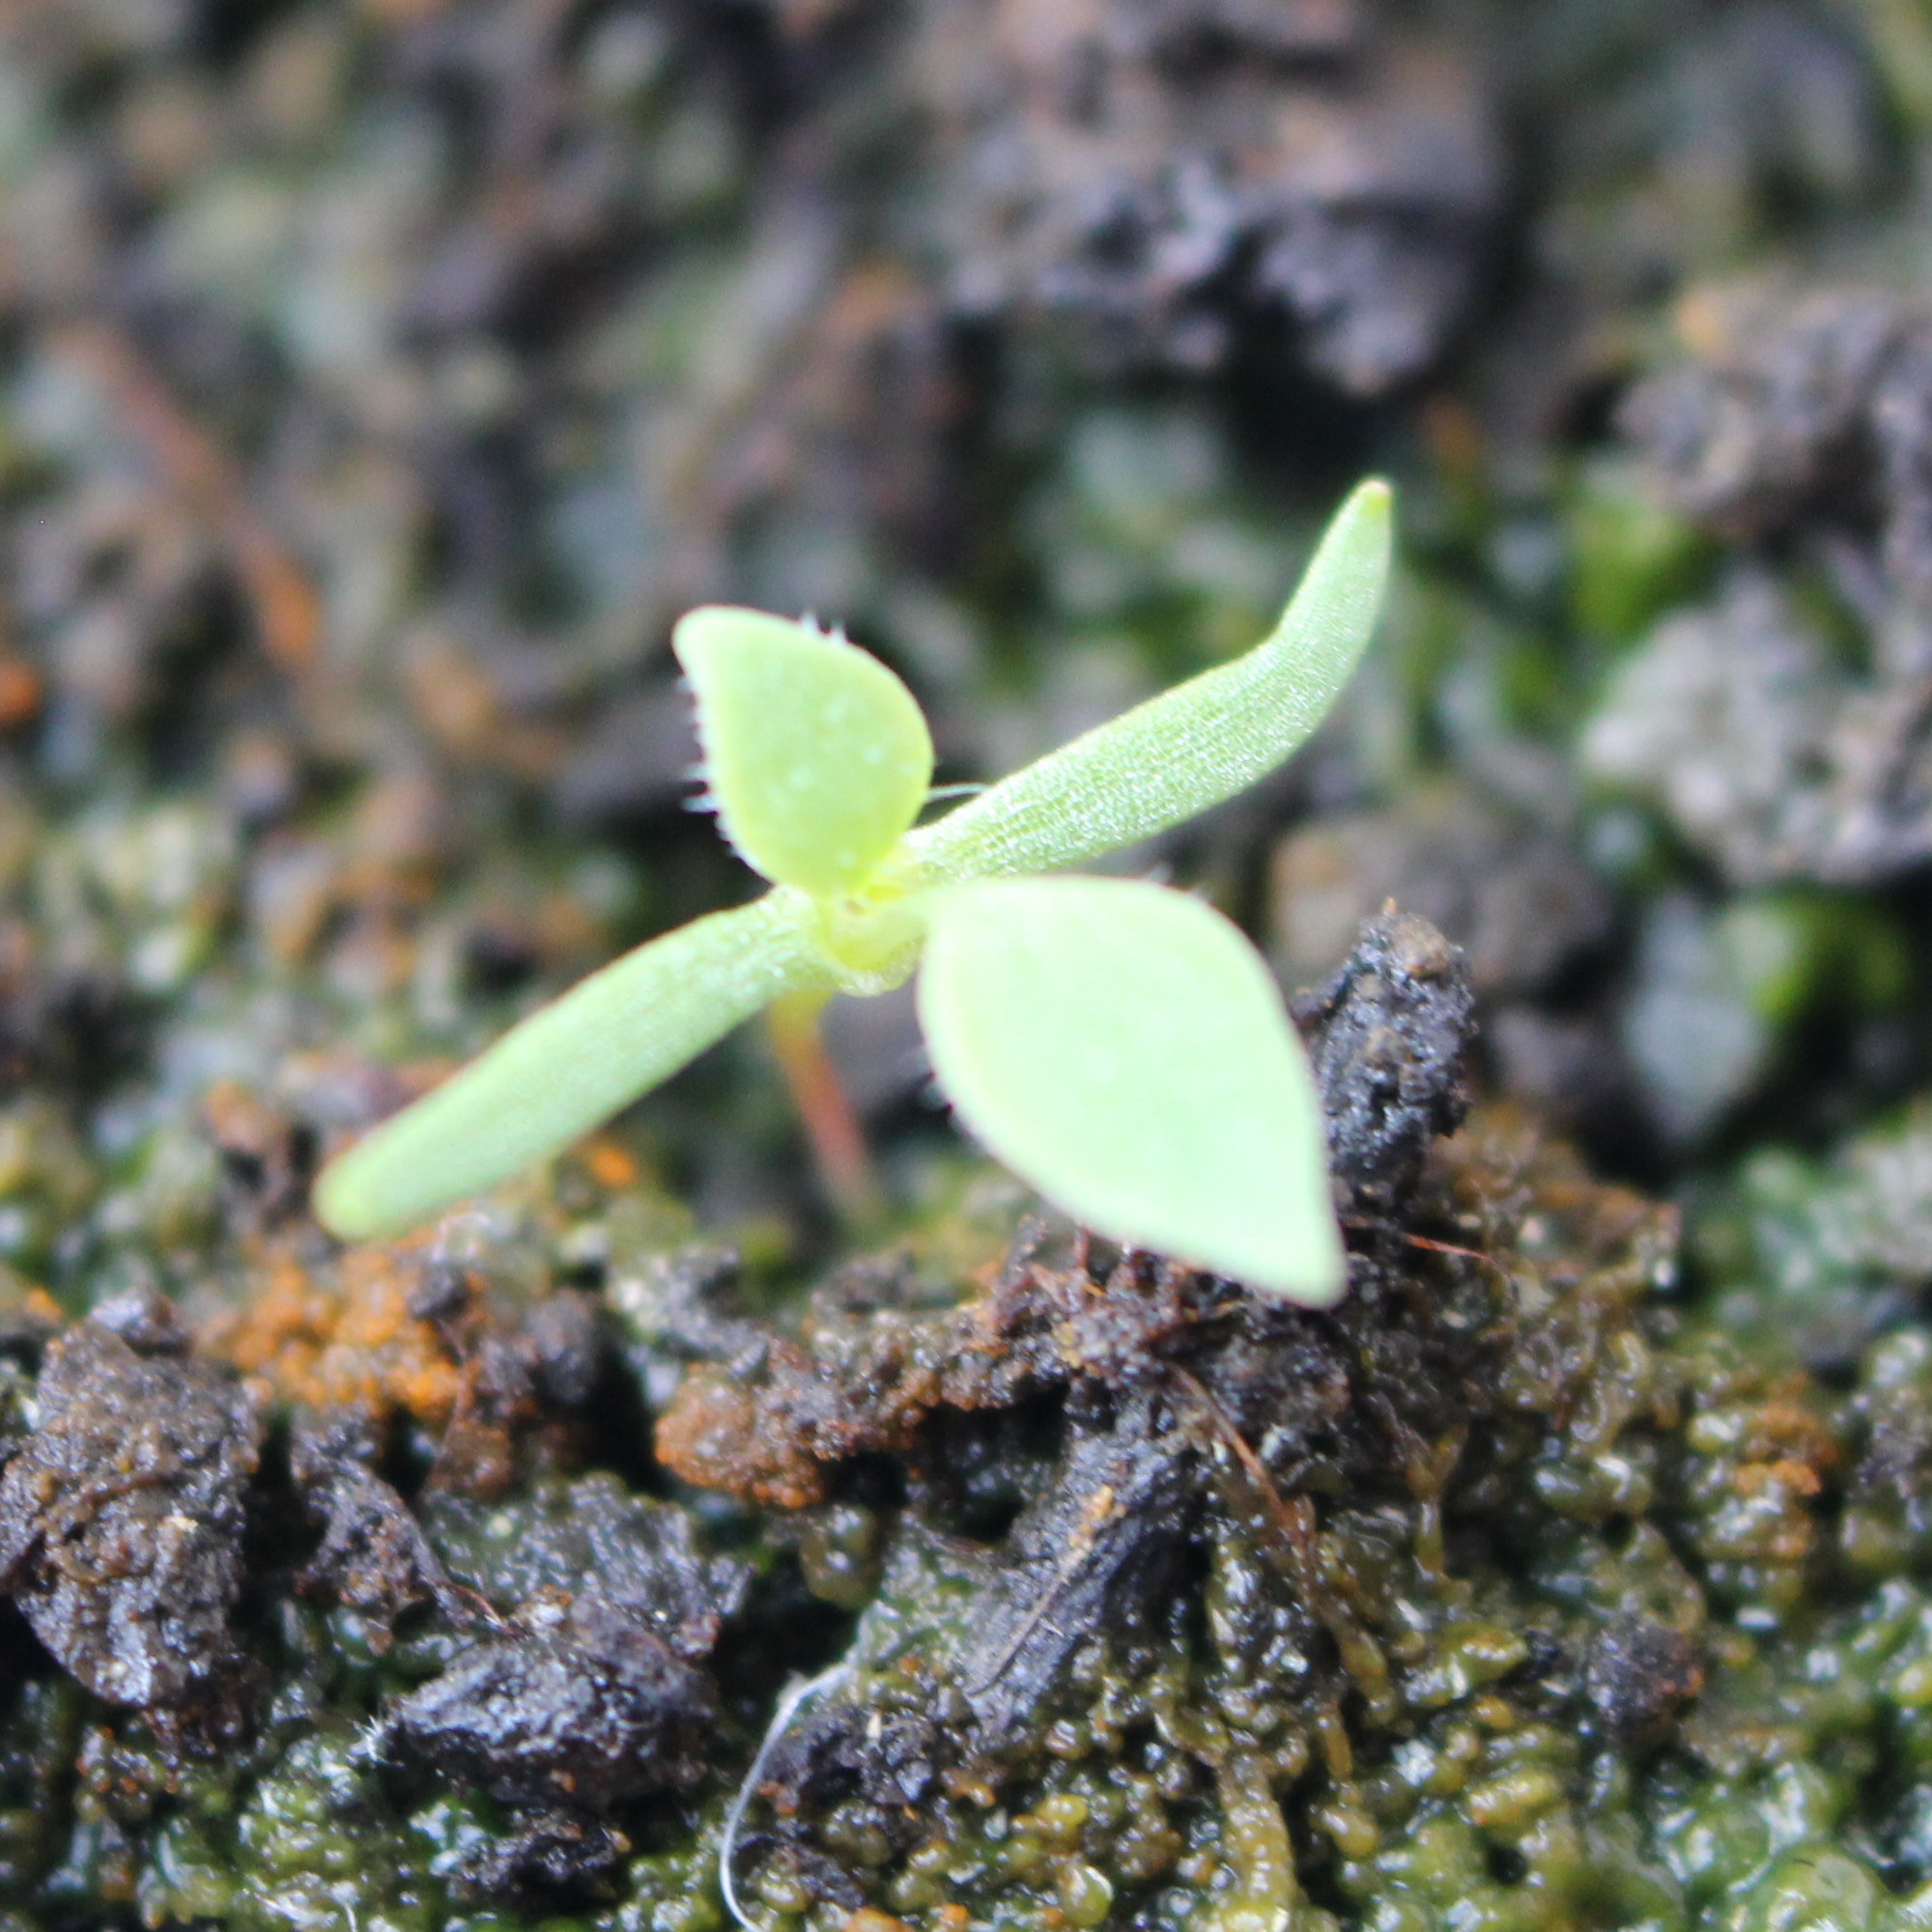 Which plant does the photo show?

Papaver rhoeas
